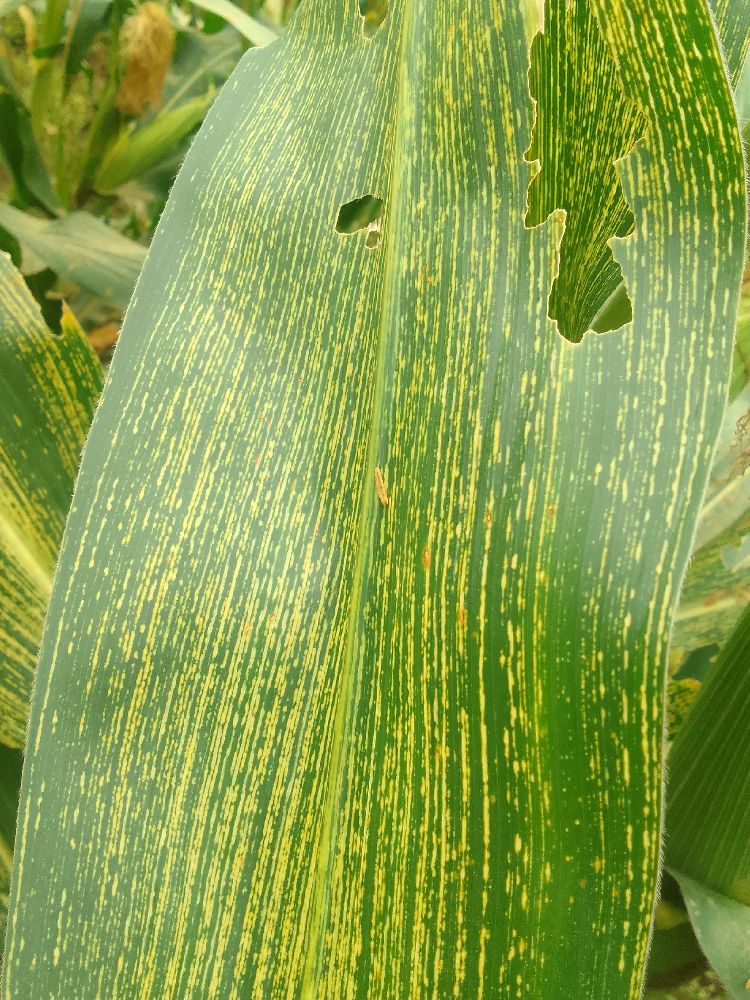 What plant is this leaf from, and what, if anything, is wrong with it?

maize, maize streak virus
